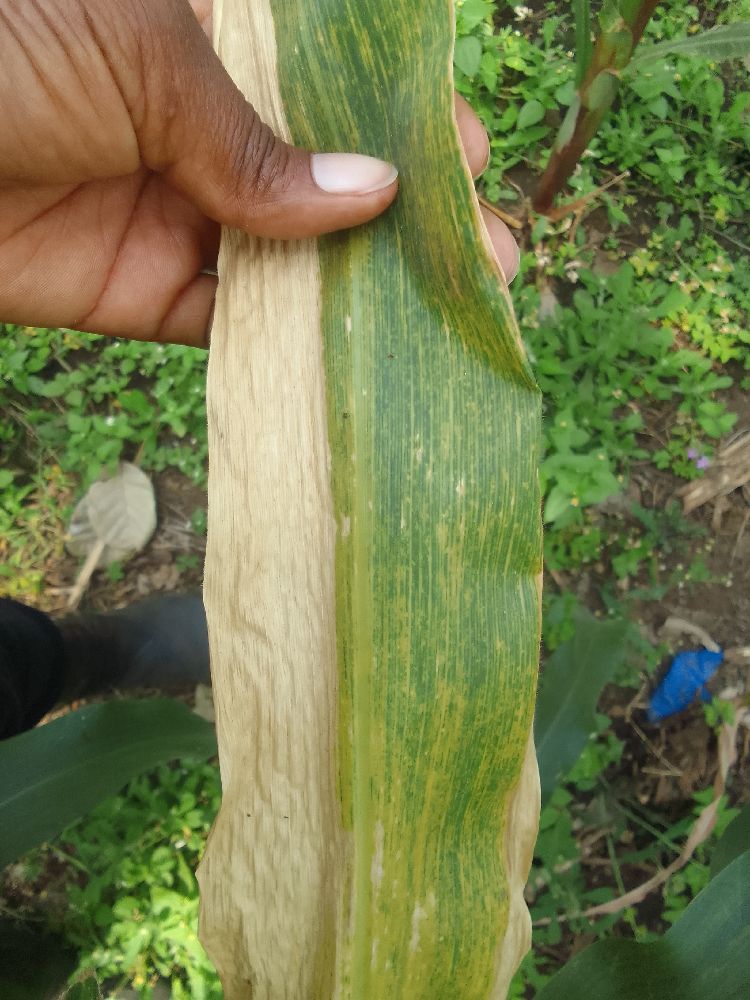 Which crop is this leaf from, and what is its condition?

maize, maize lethal necrosis
